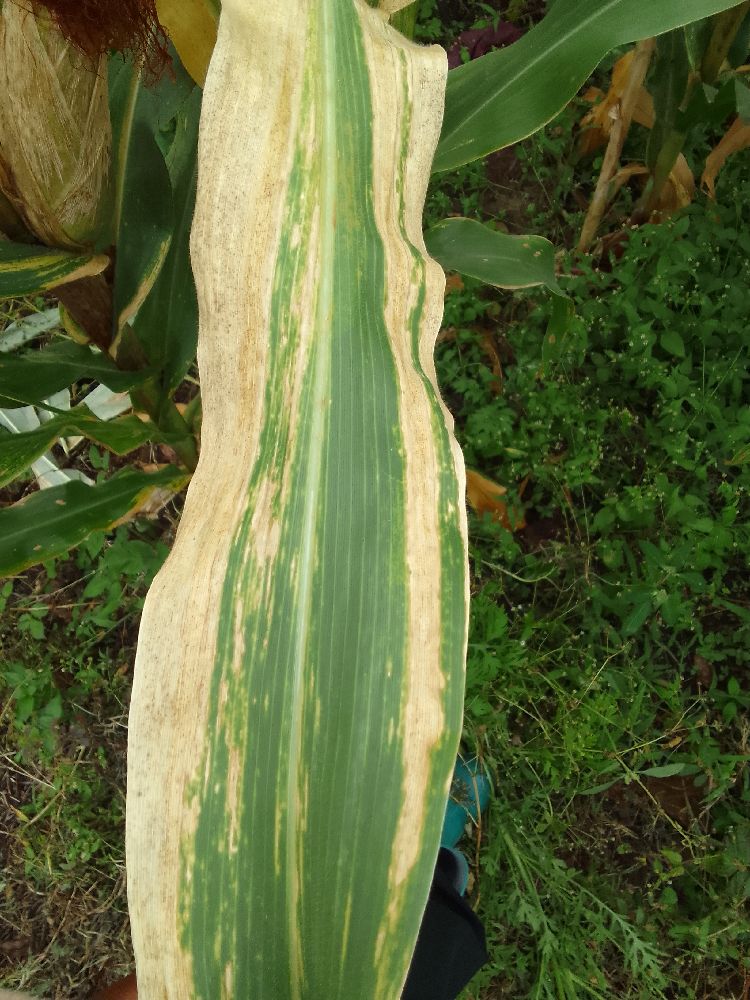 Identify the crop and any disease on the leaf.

maize, maize lethal necrosis
